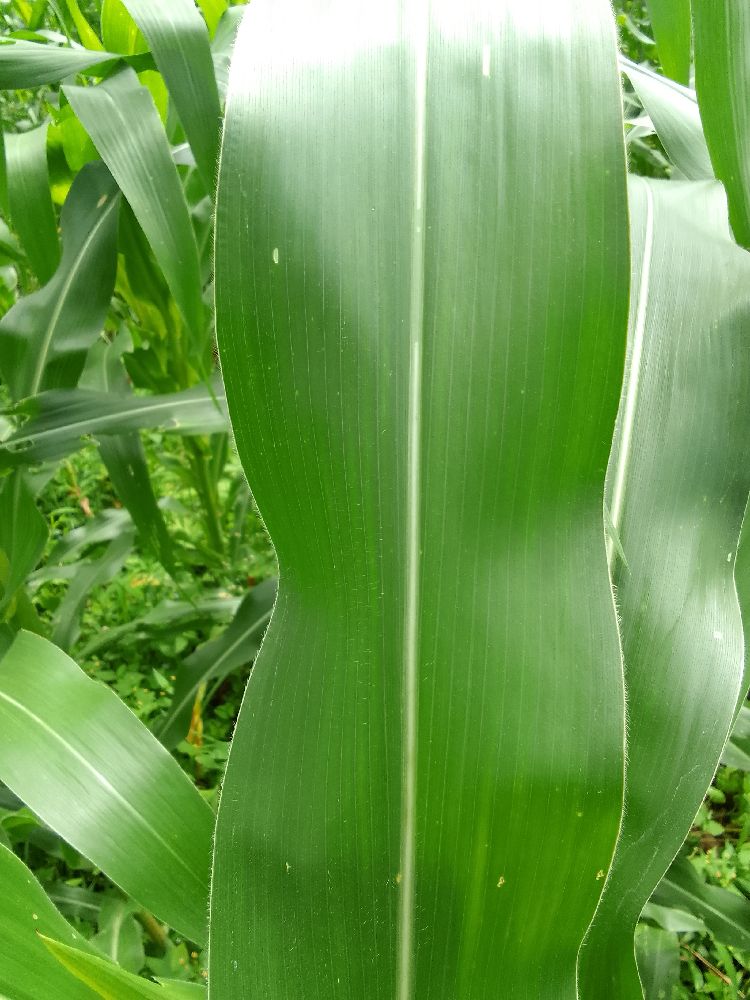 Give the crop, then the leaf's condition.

maize, healthy
